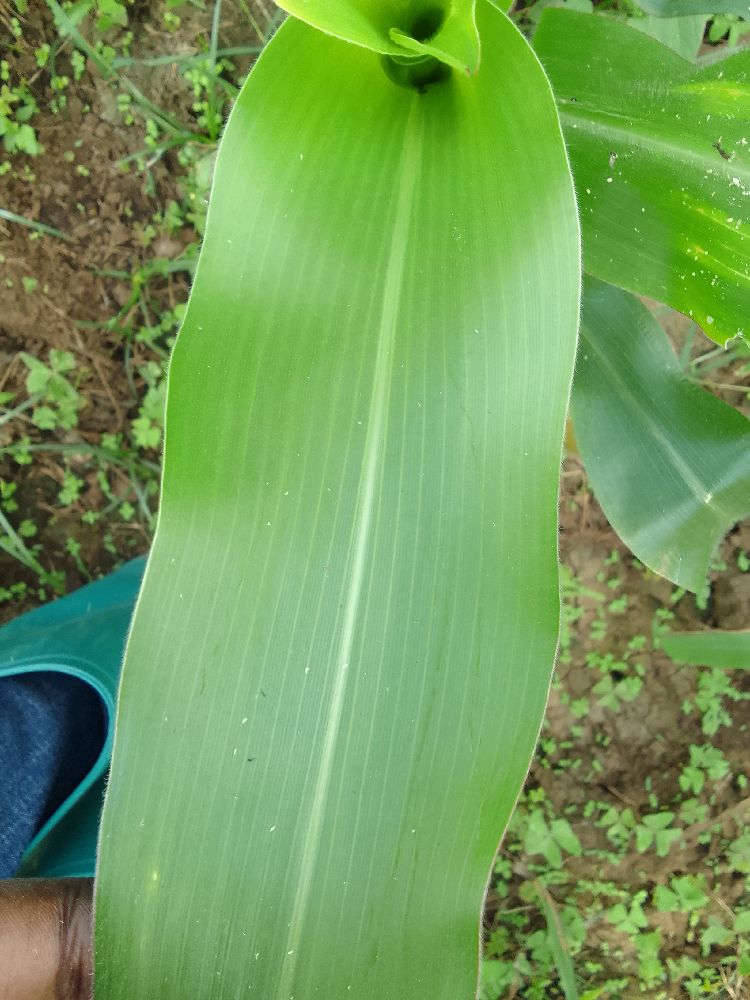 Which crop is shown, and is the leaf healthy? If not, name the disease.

maize, healthy
